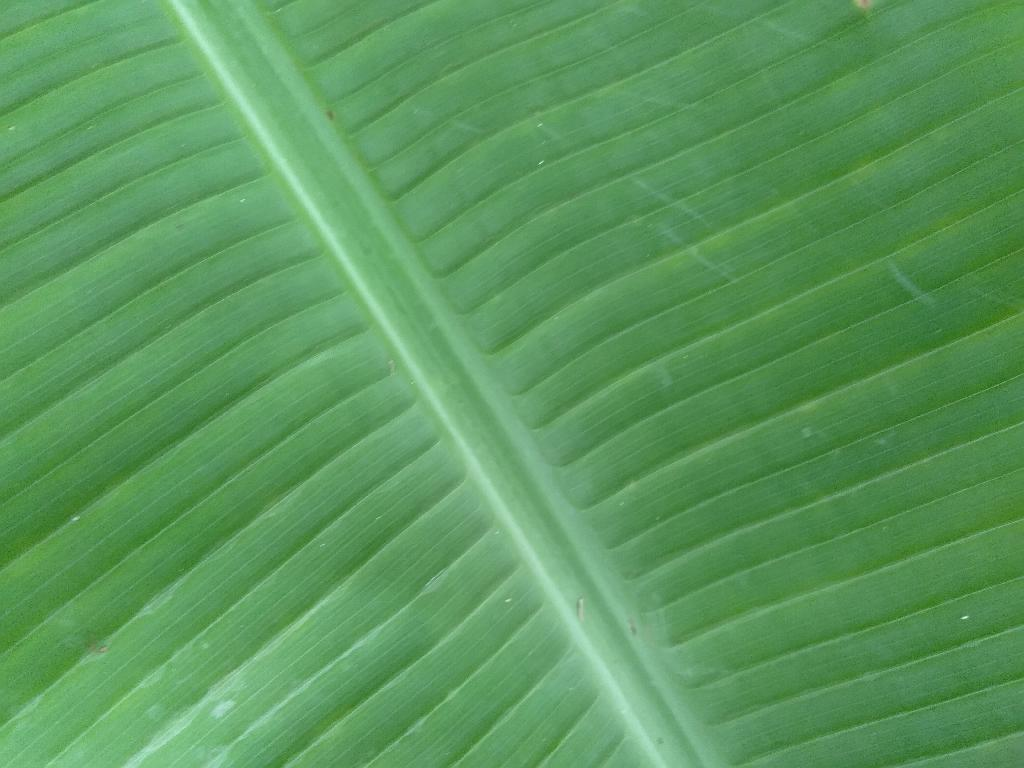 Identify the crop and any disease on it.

banana, healthy
